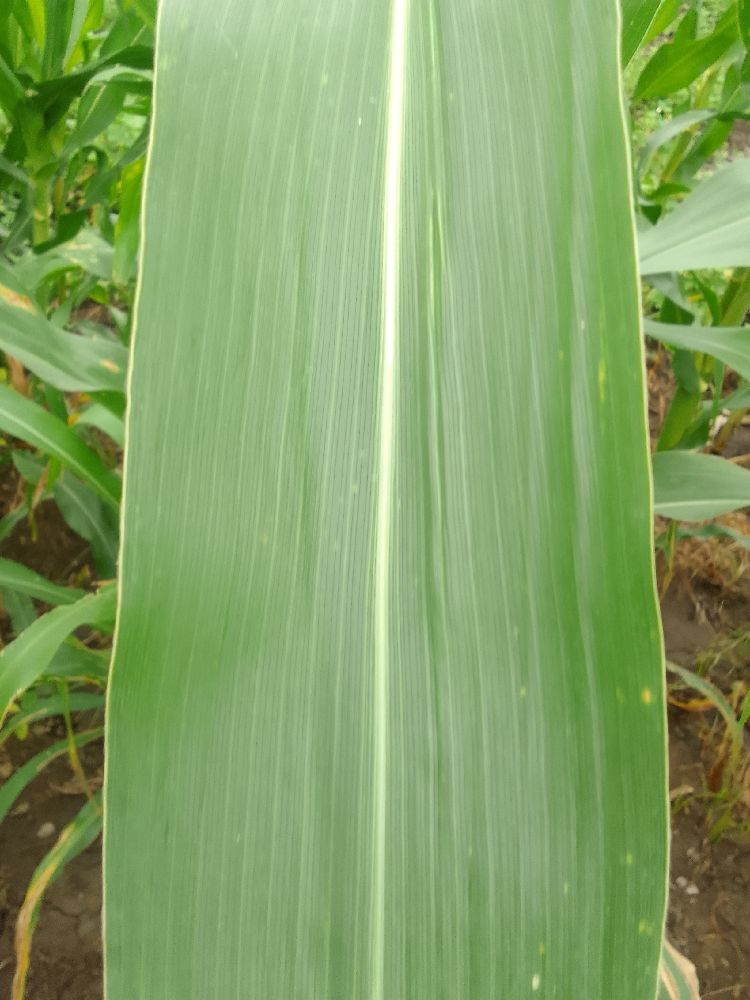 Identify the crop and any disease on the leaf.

maize, healthy
